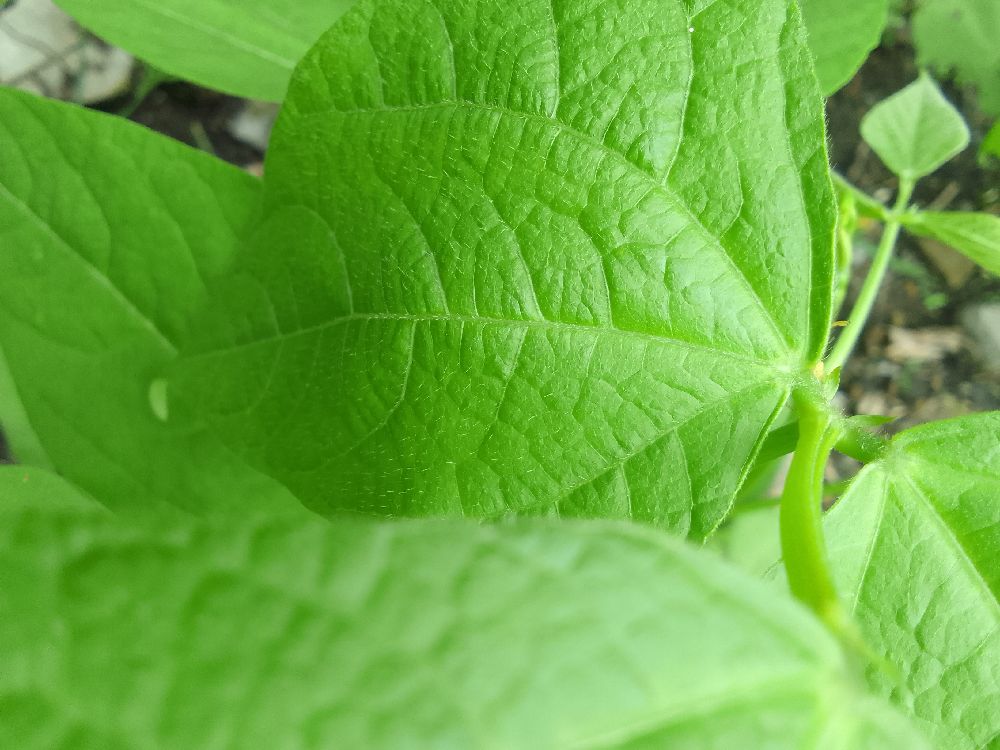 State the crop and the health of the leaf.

common bean, healthy
